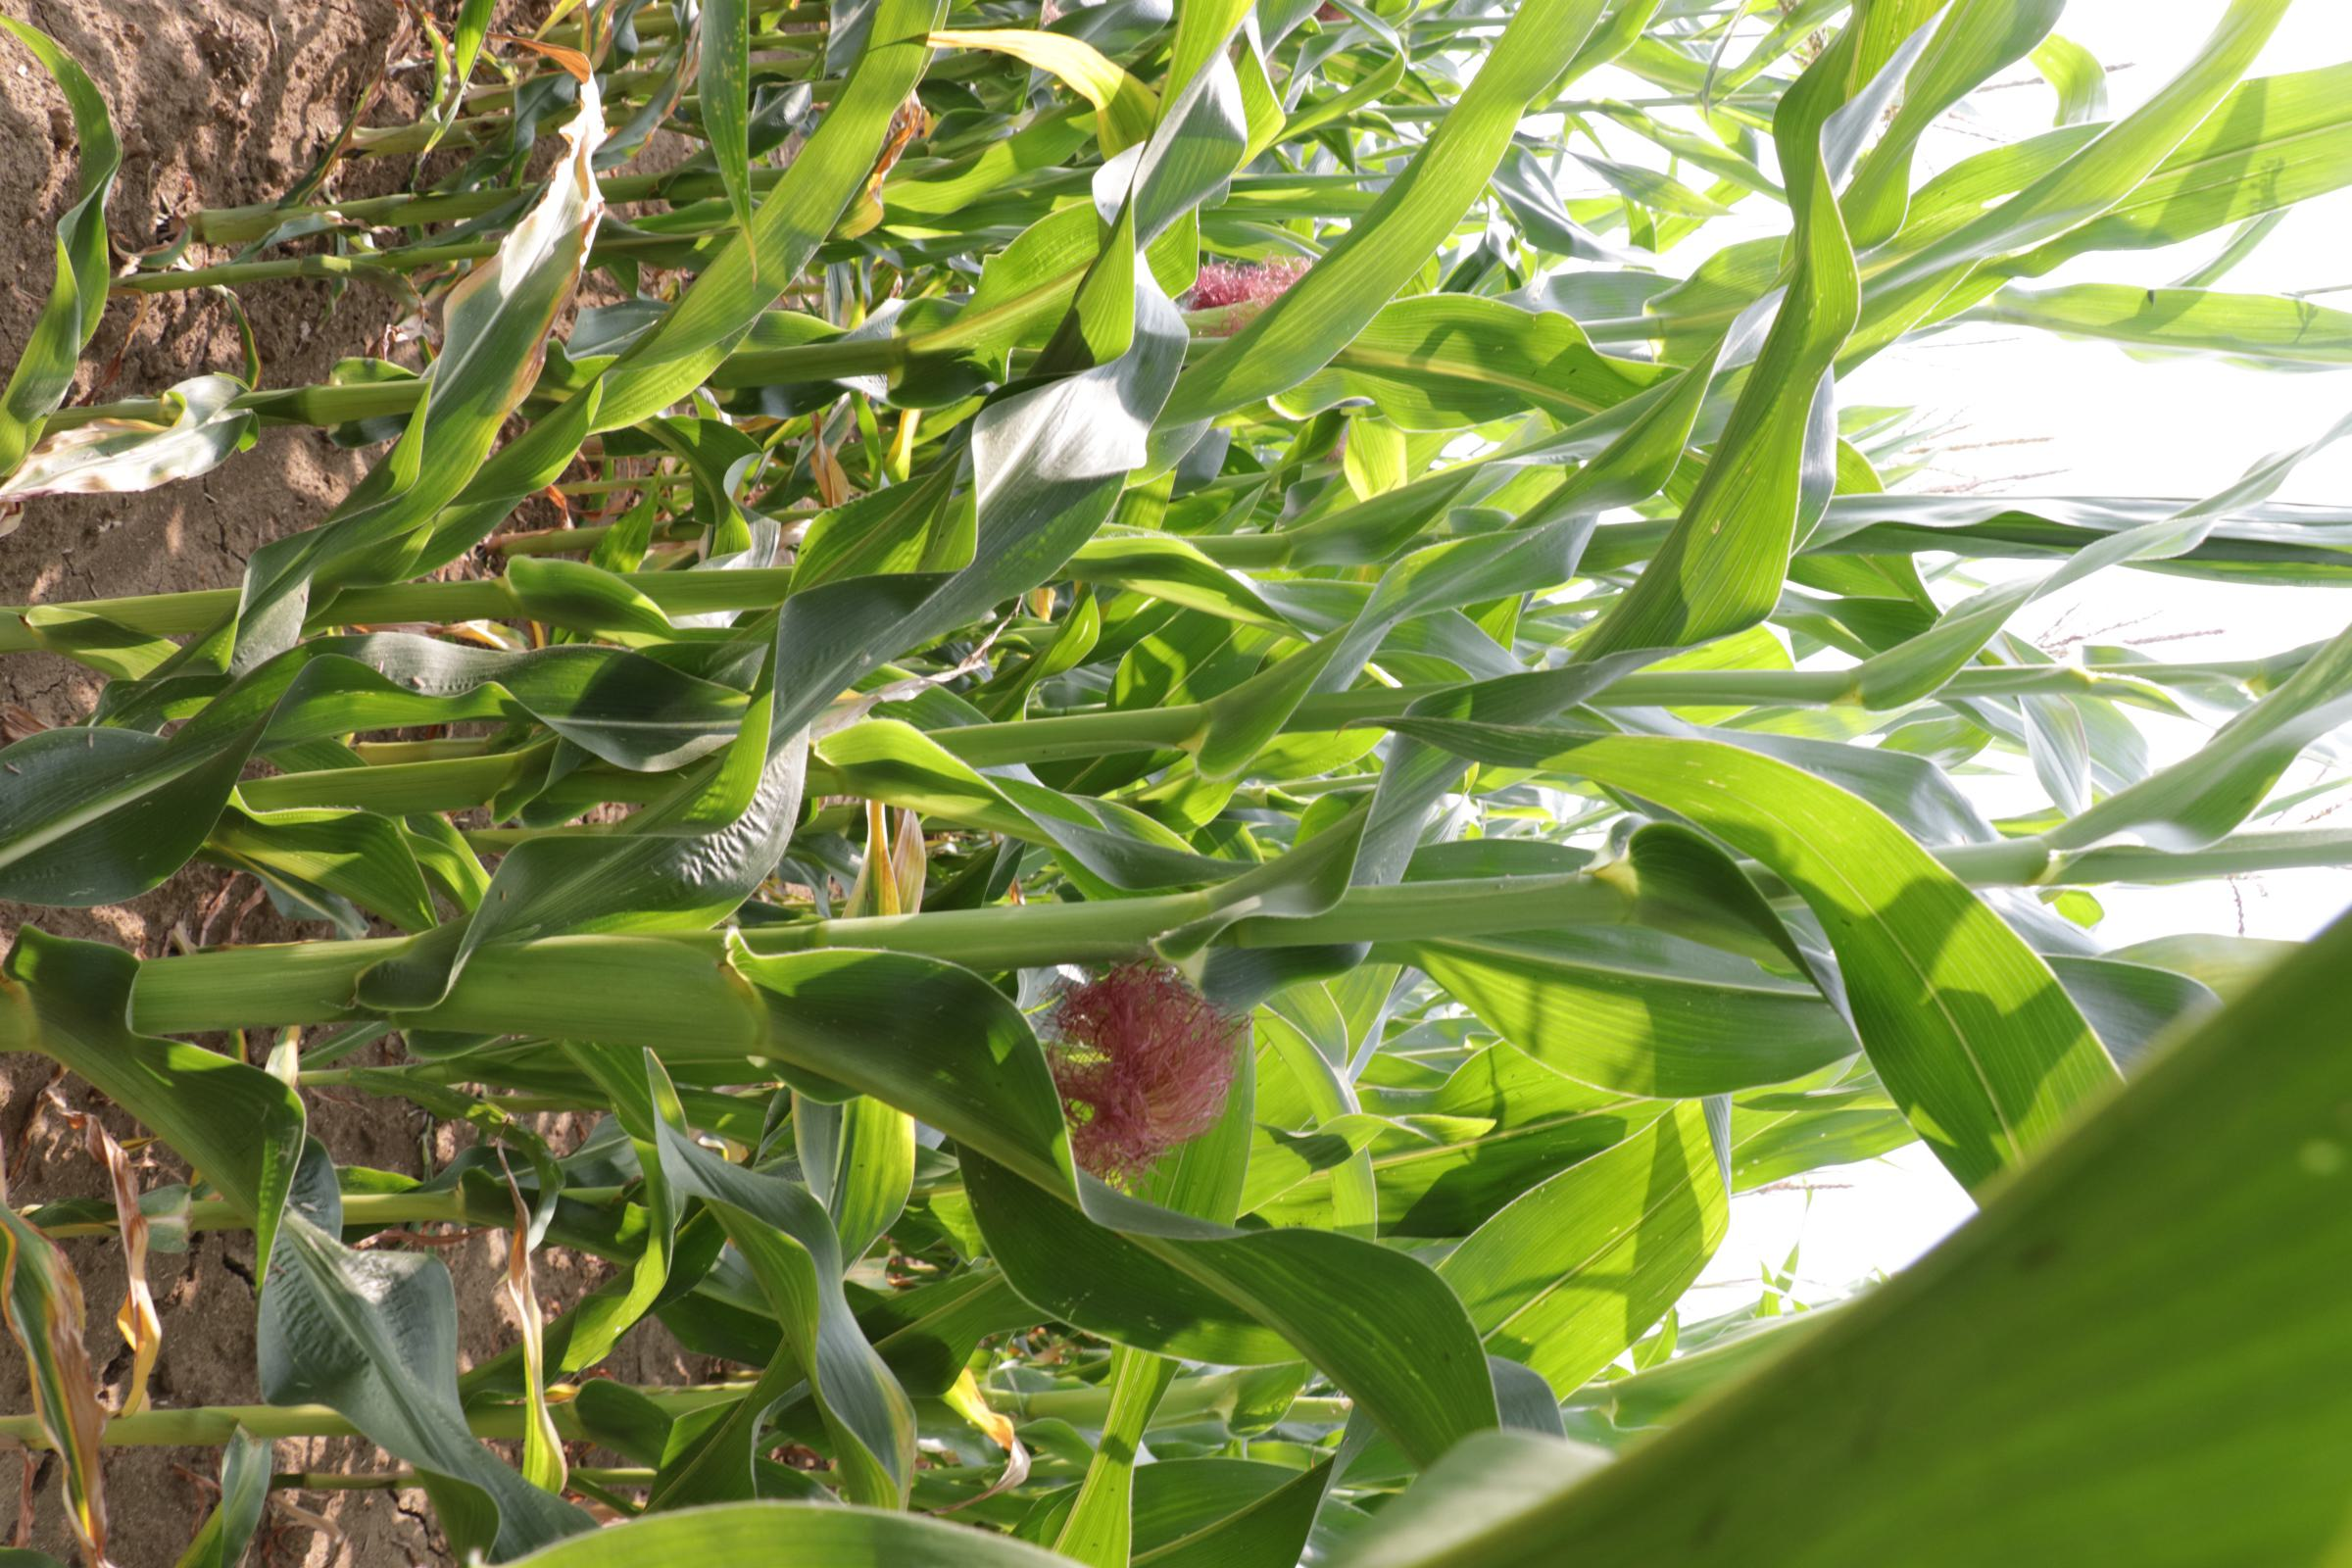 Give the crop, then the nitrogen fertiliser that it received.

maize, reduced nitrogen fertilisation
